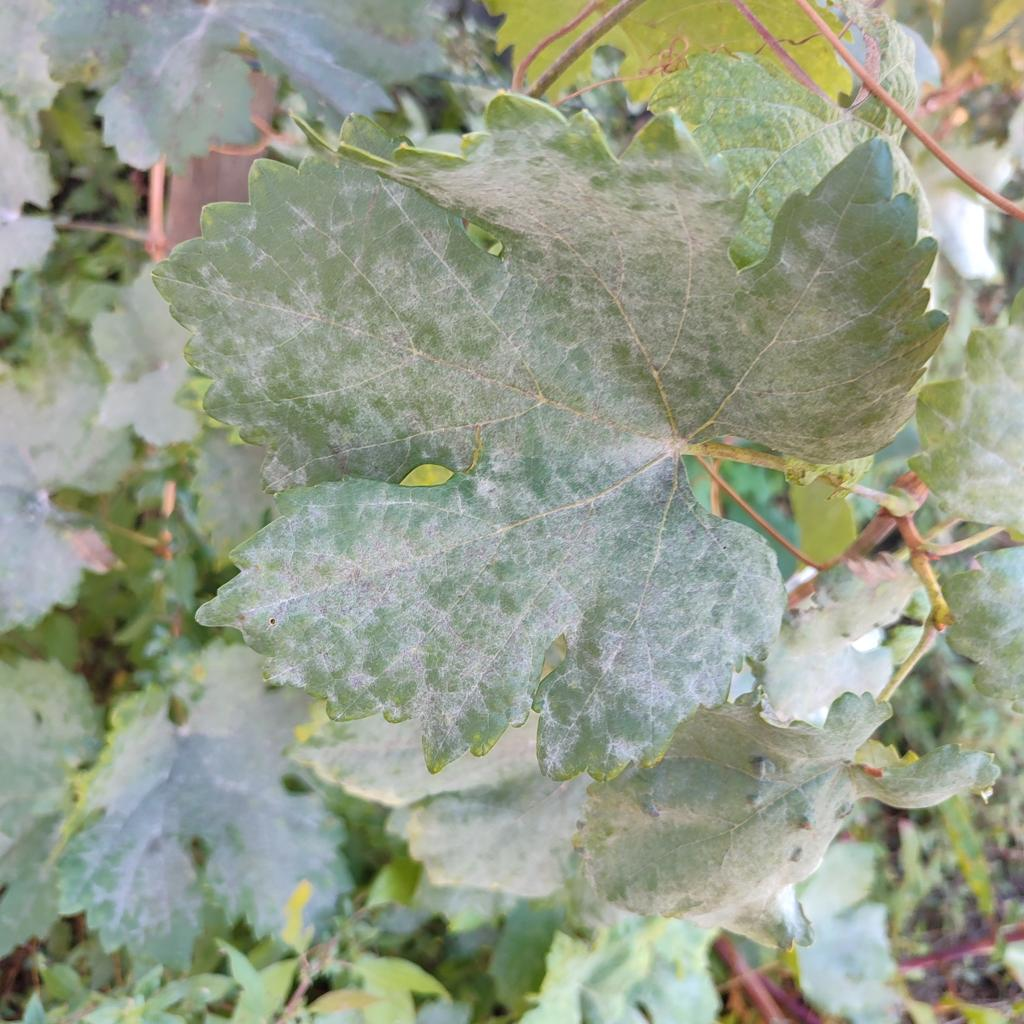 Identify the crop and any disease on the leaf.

grapevine, powdery mildew
